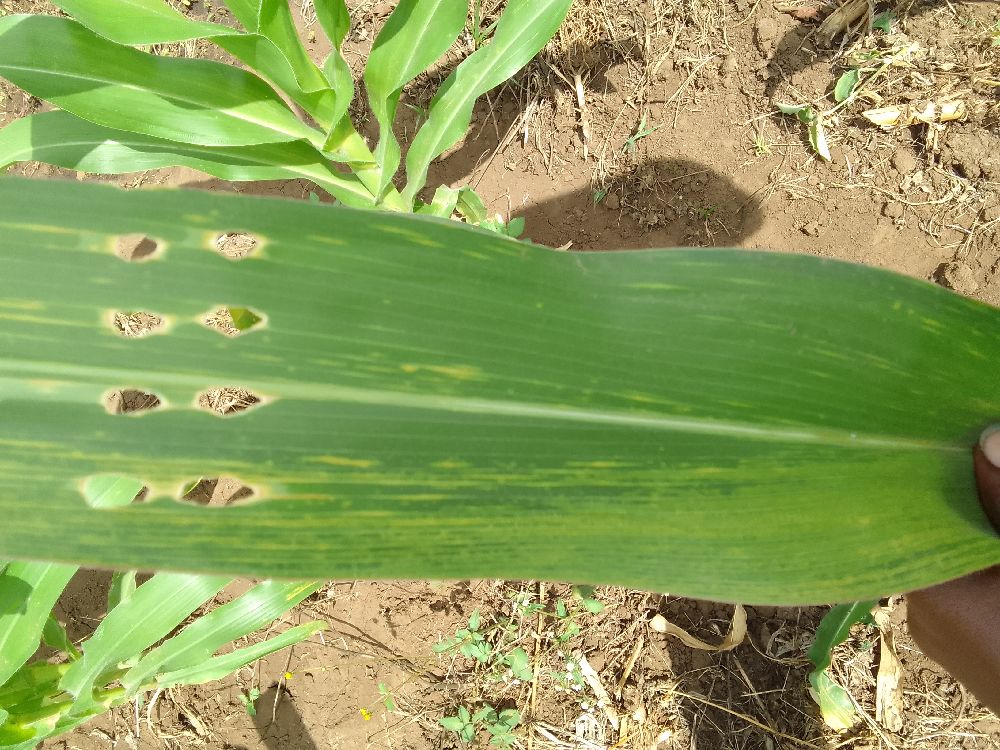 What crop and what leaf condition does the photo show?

maize, maize lethal necrosis
